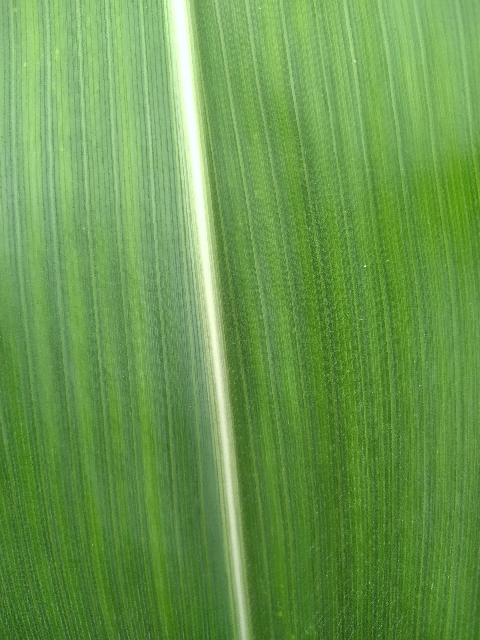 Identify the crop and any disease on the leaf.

maize, healthy
